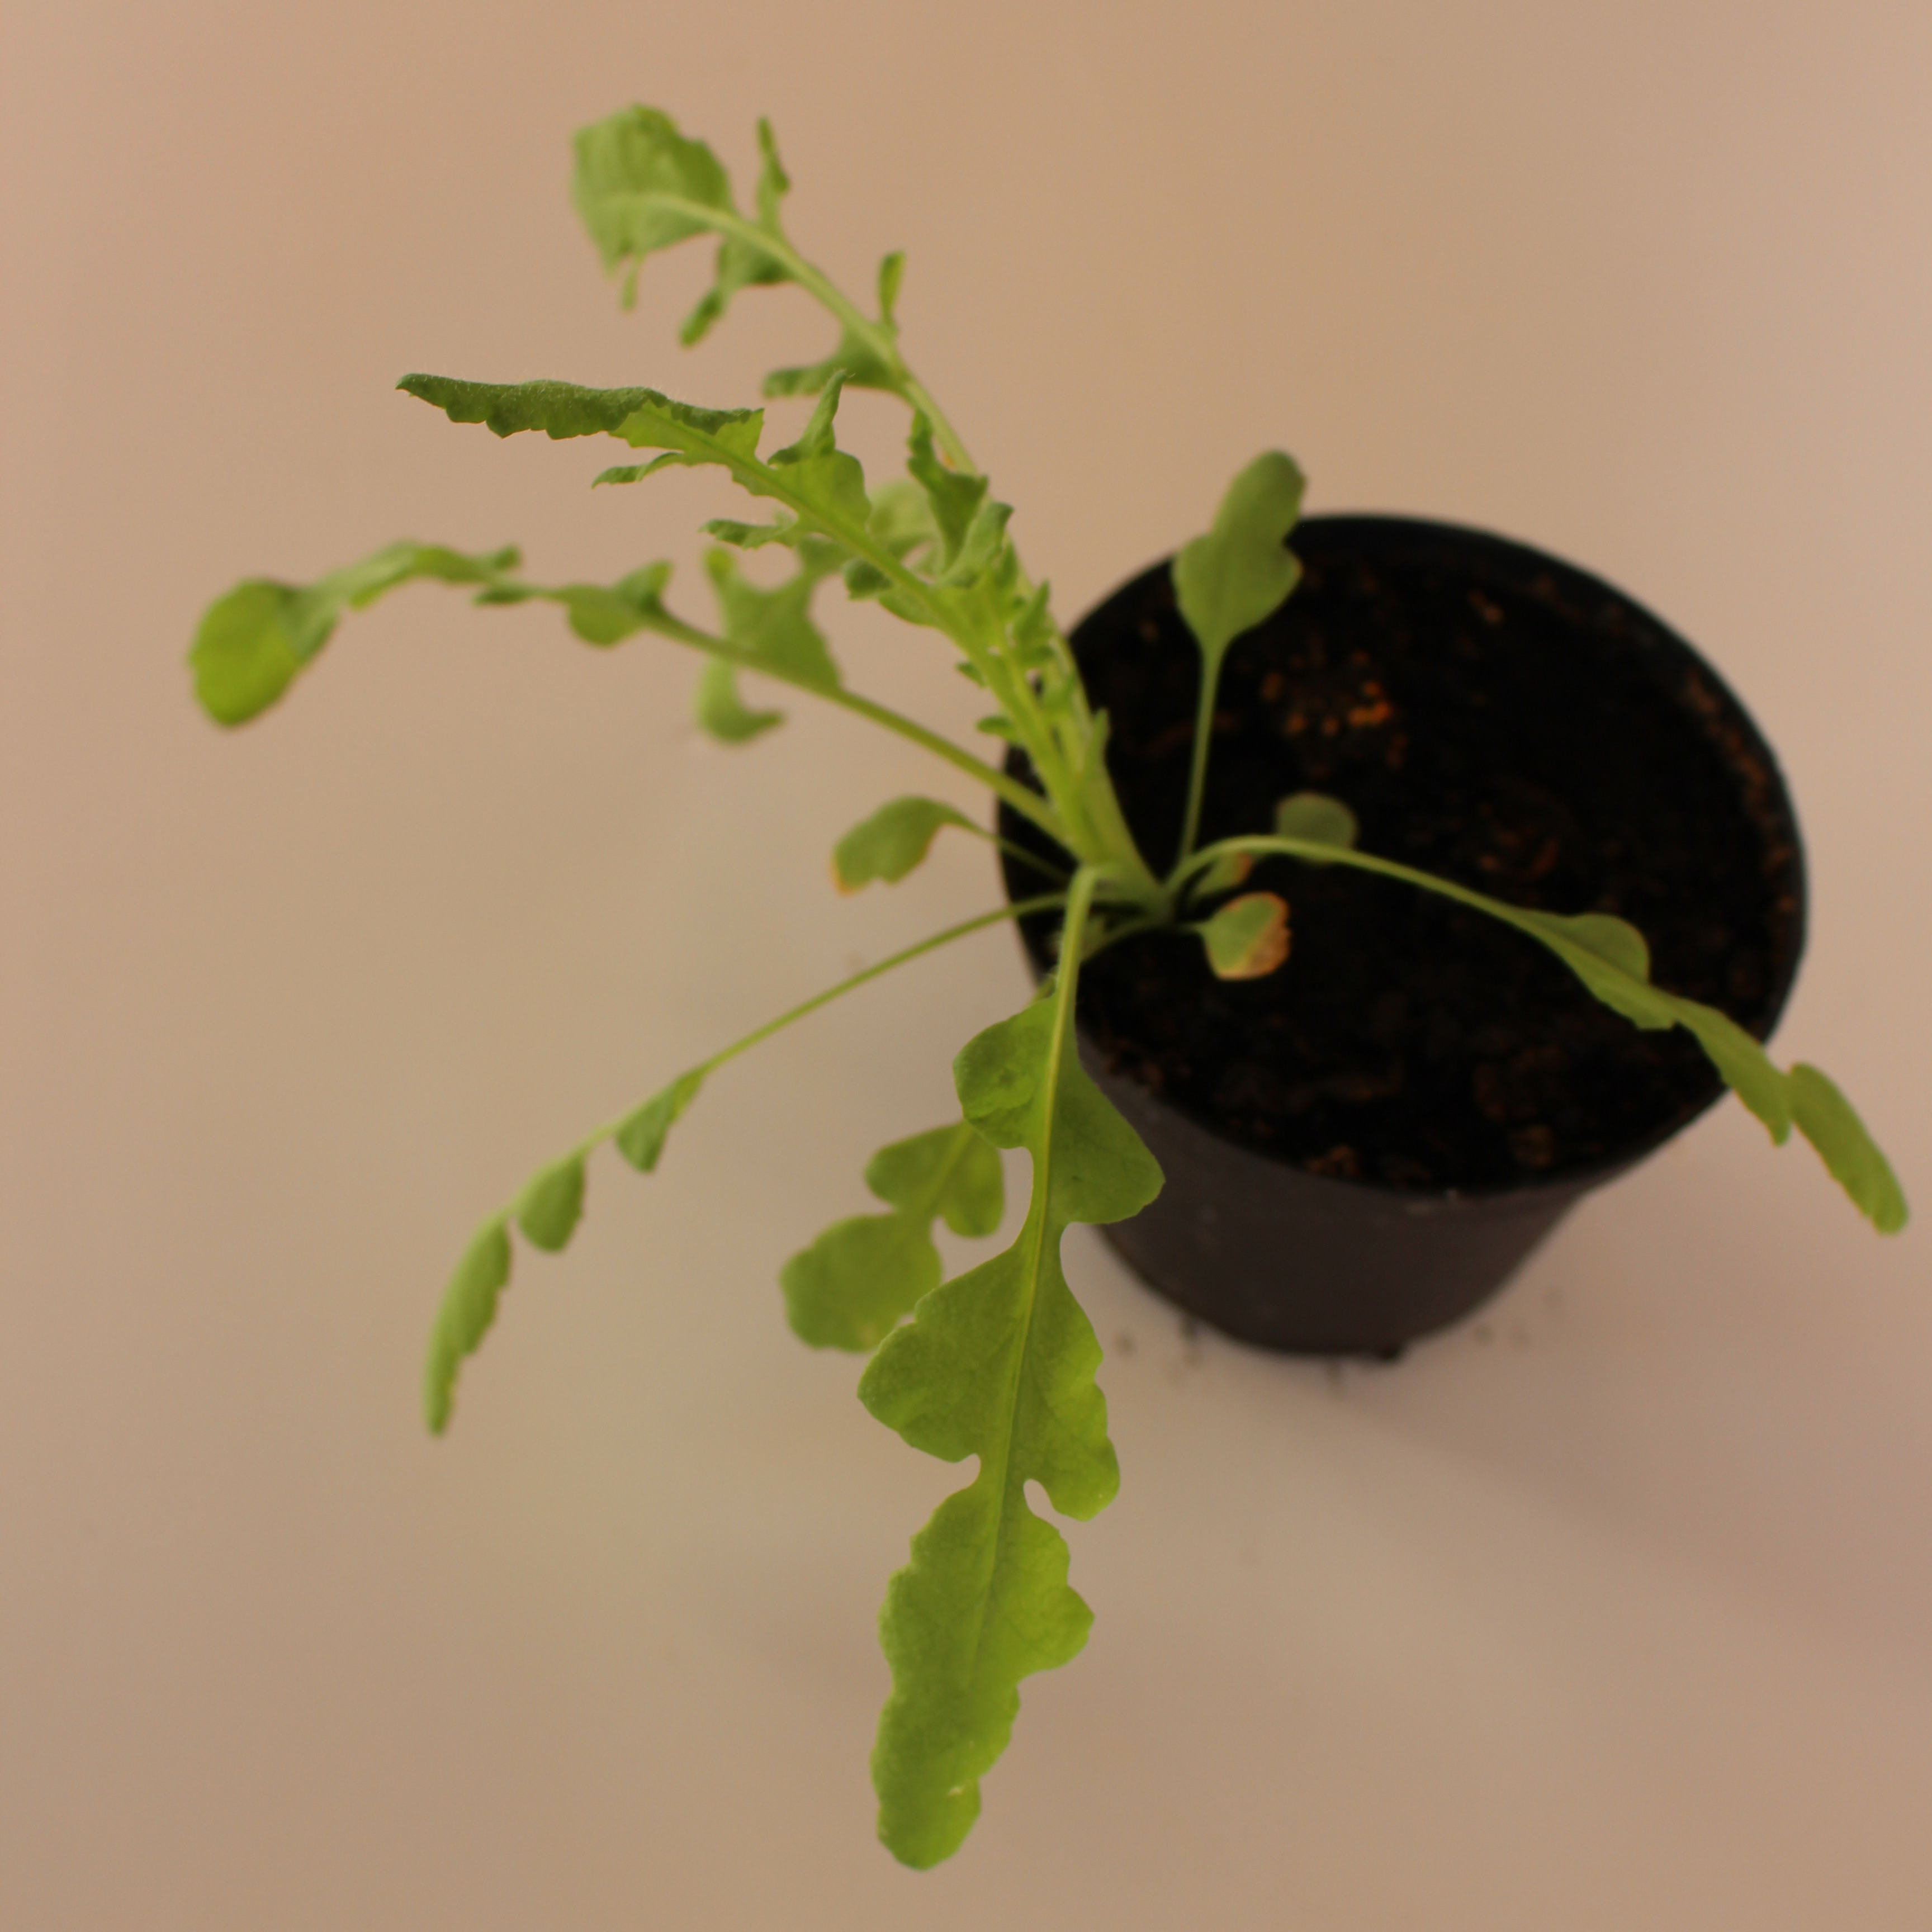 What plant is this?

Papaver rhoeas
